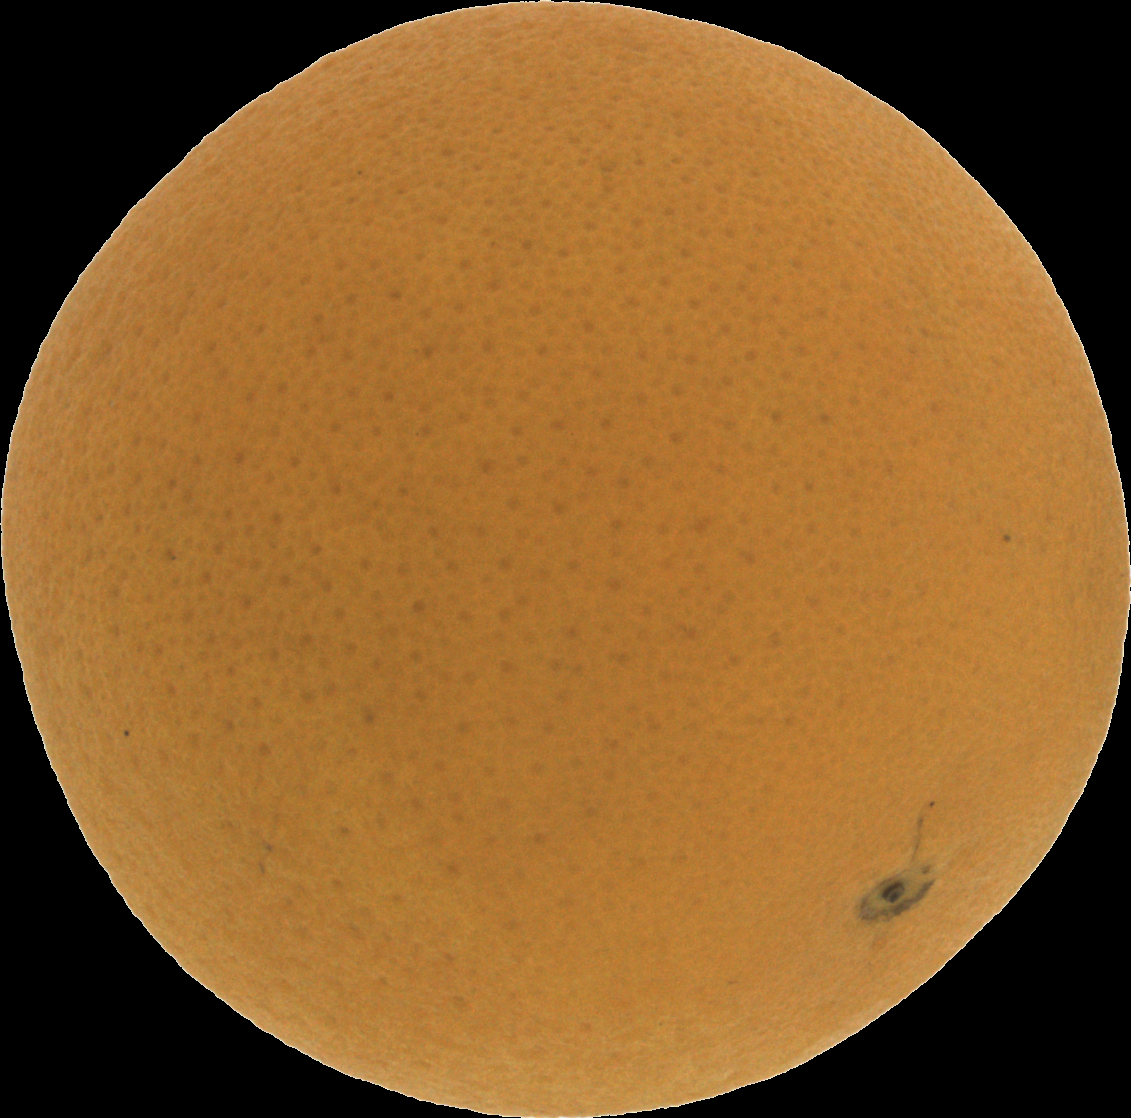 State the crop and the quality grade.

orange, good
